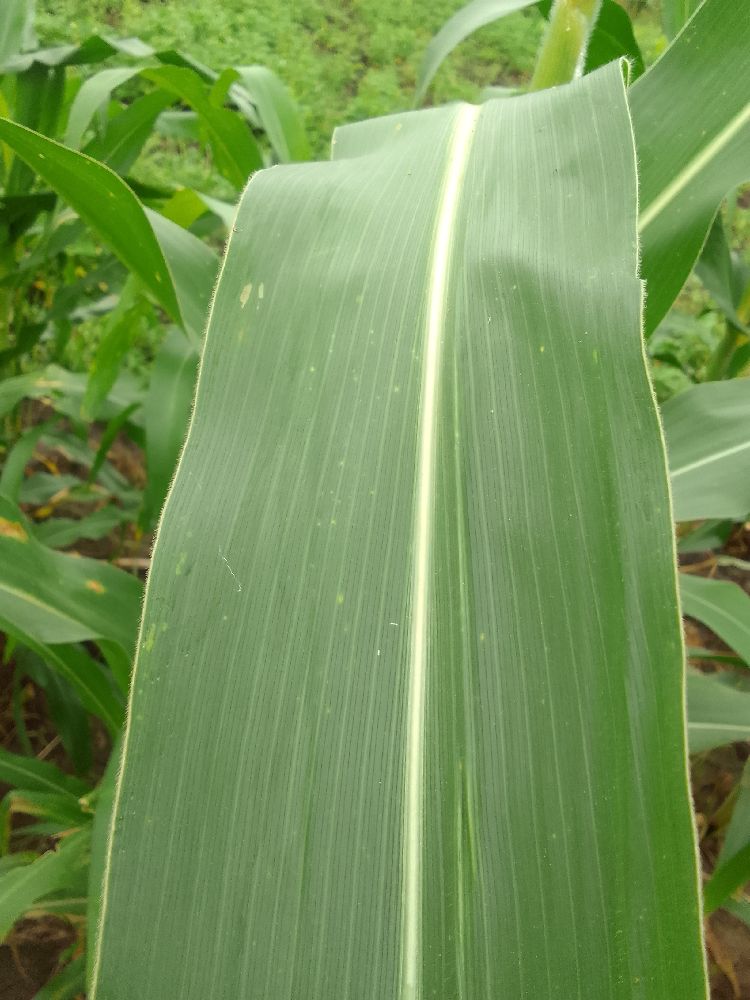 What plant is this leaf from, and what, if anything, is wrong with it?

maize, healthy
